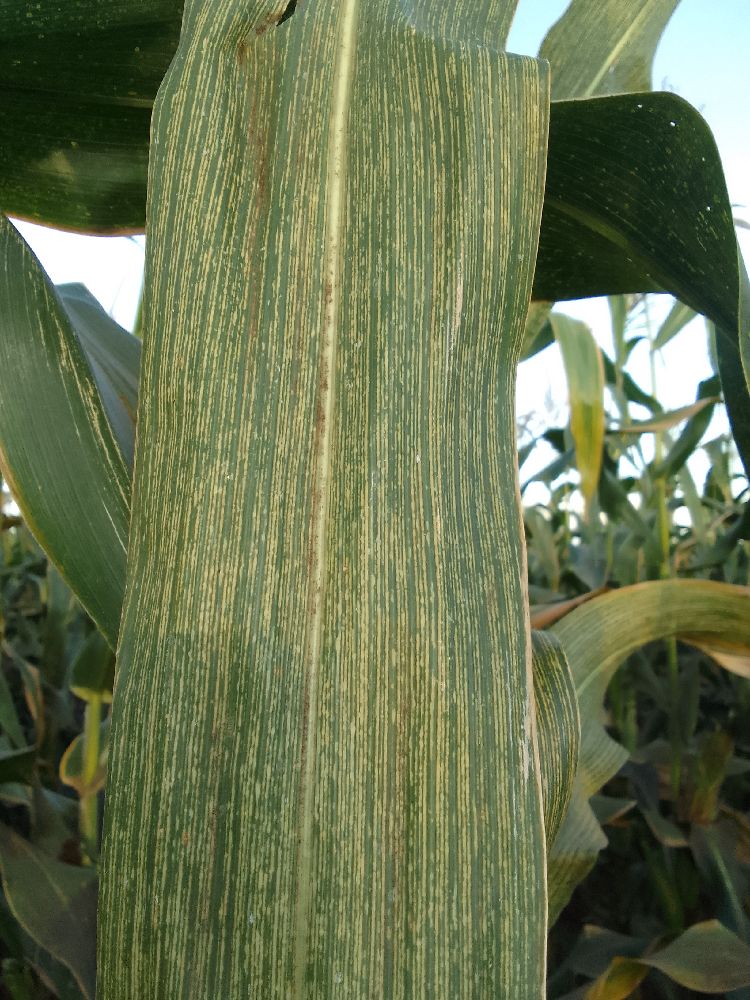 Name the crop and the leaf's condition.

maize, maize streak virus
